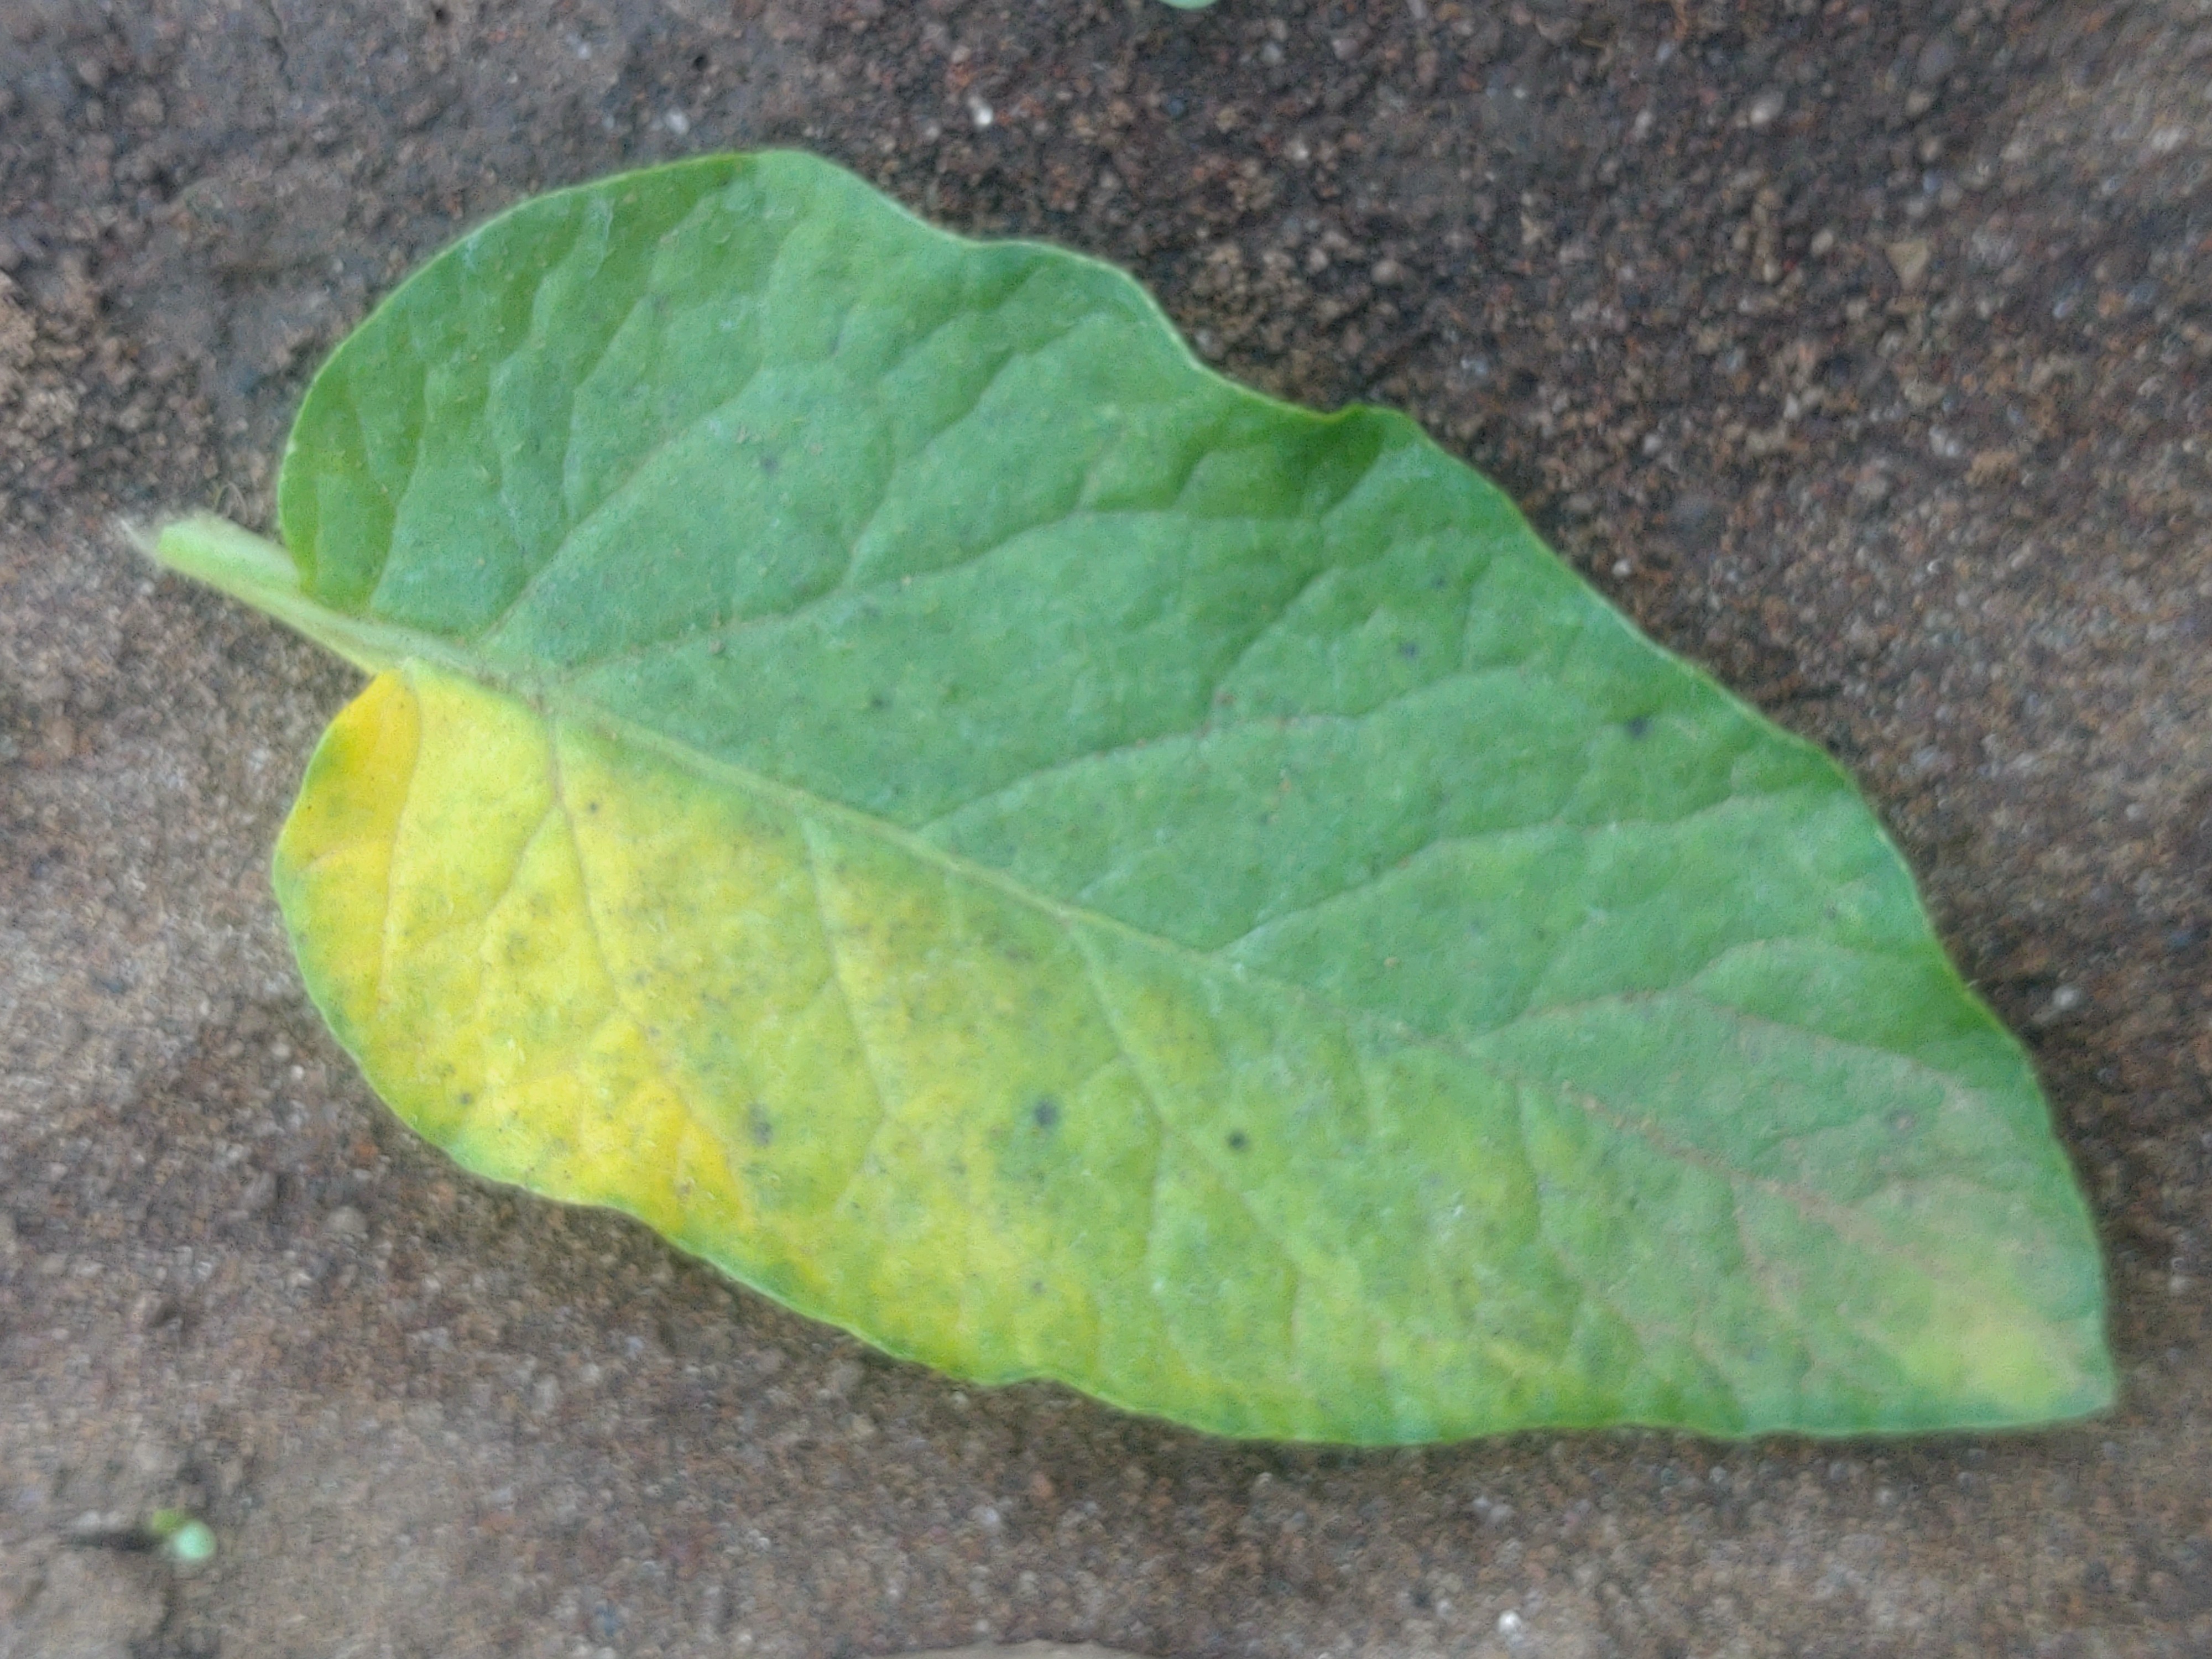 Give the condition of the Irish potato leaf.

late blight
